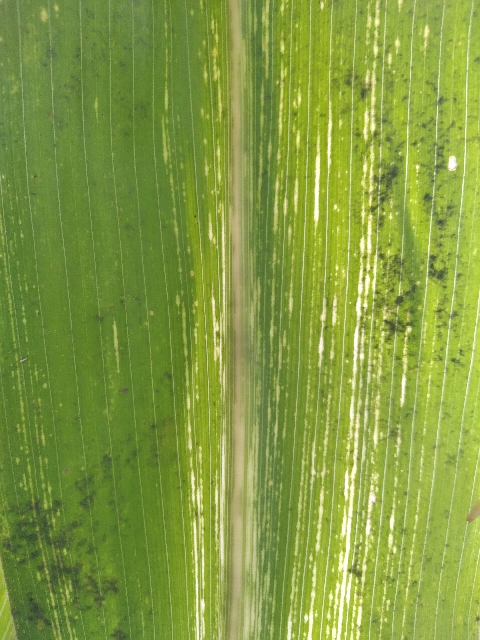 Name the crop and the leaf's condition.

maize, maize streak virus
